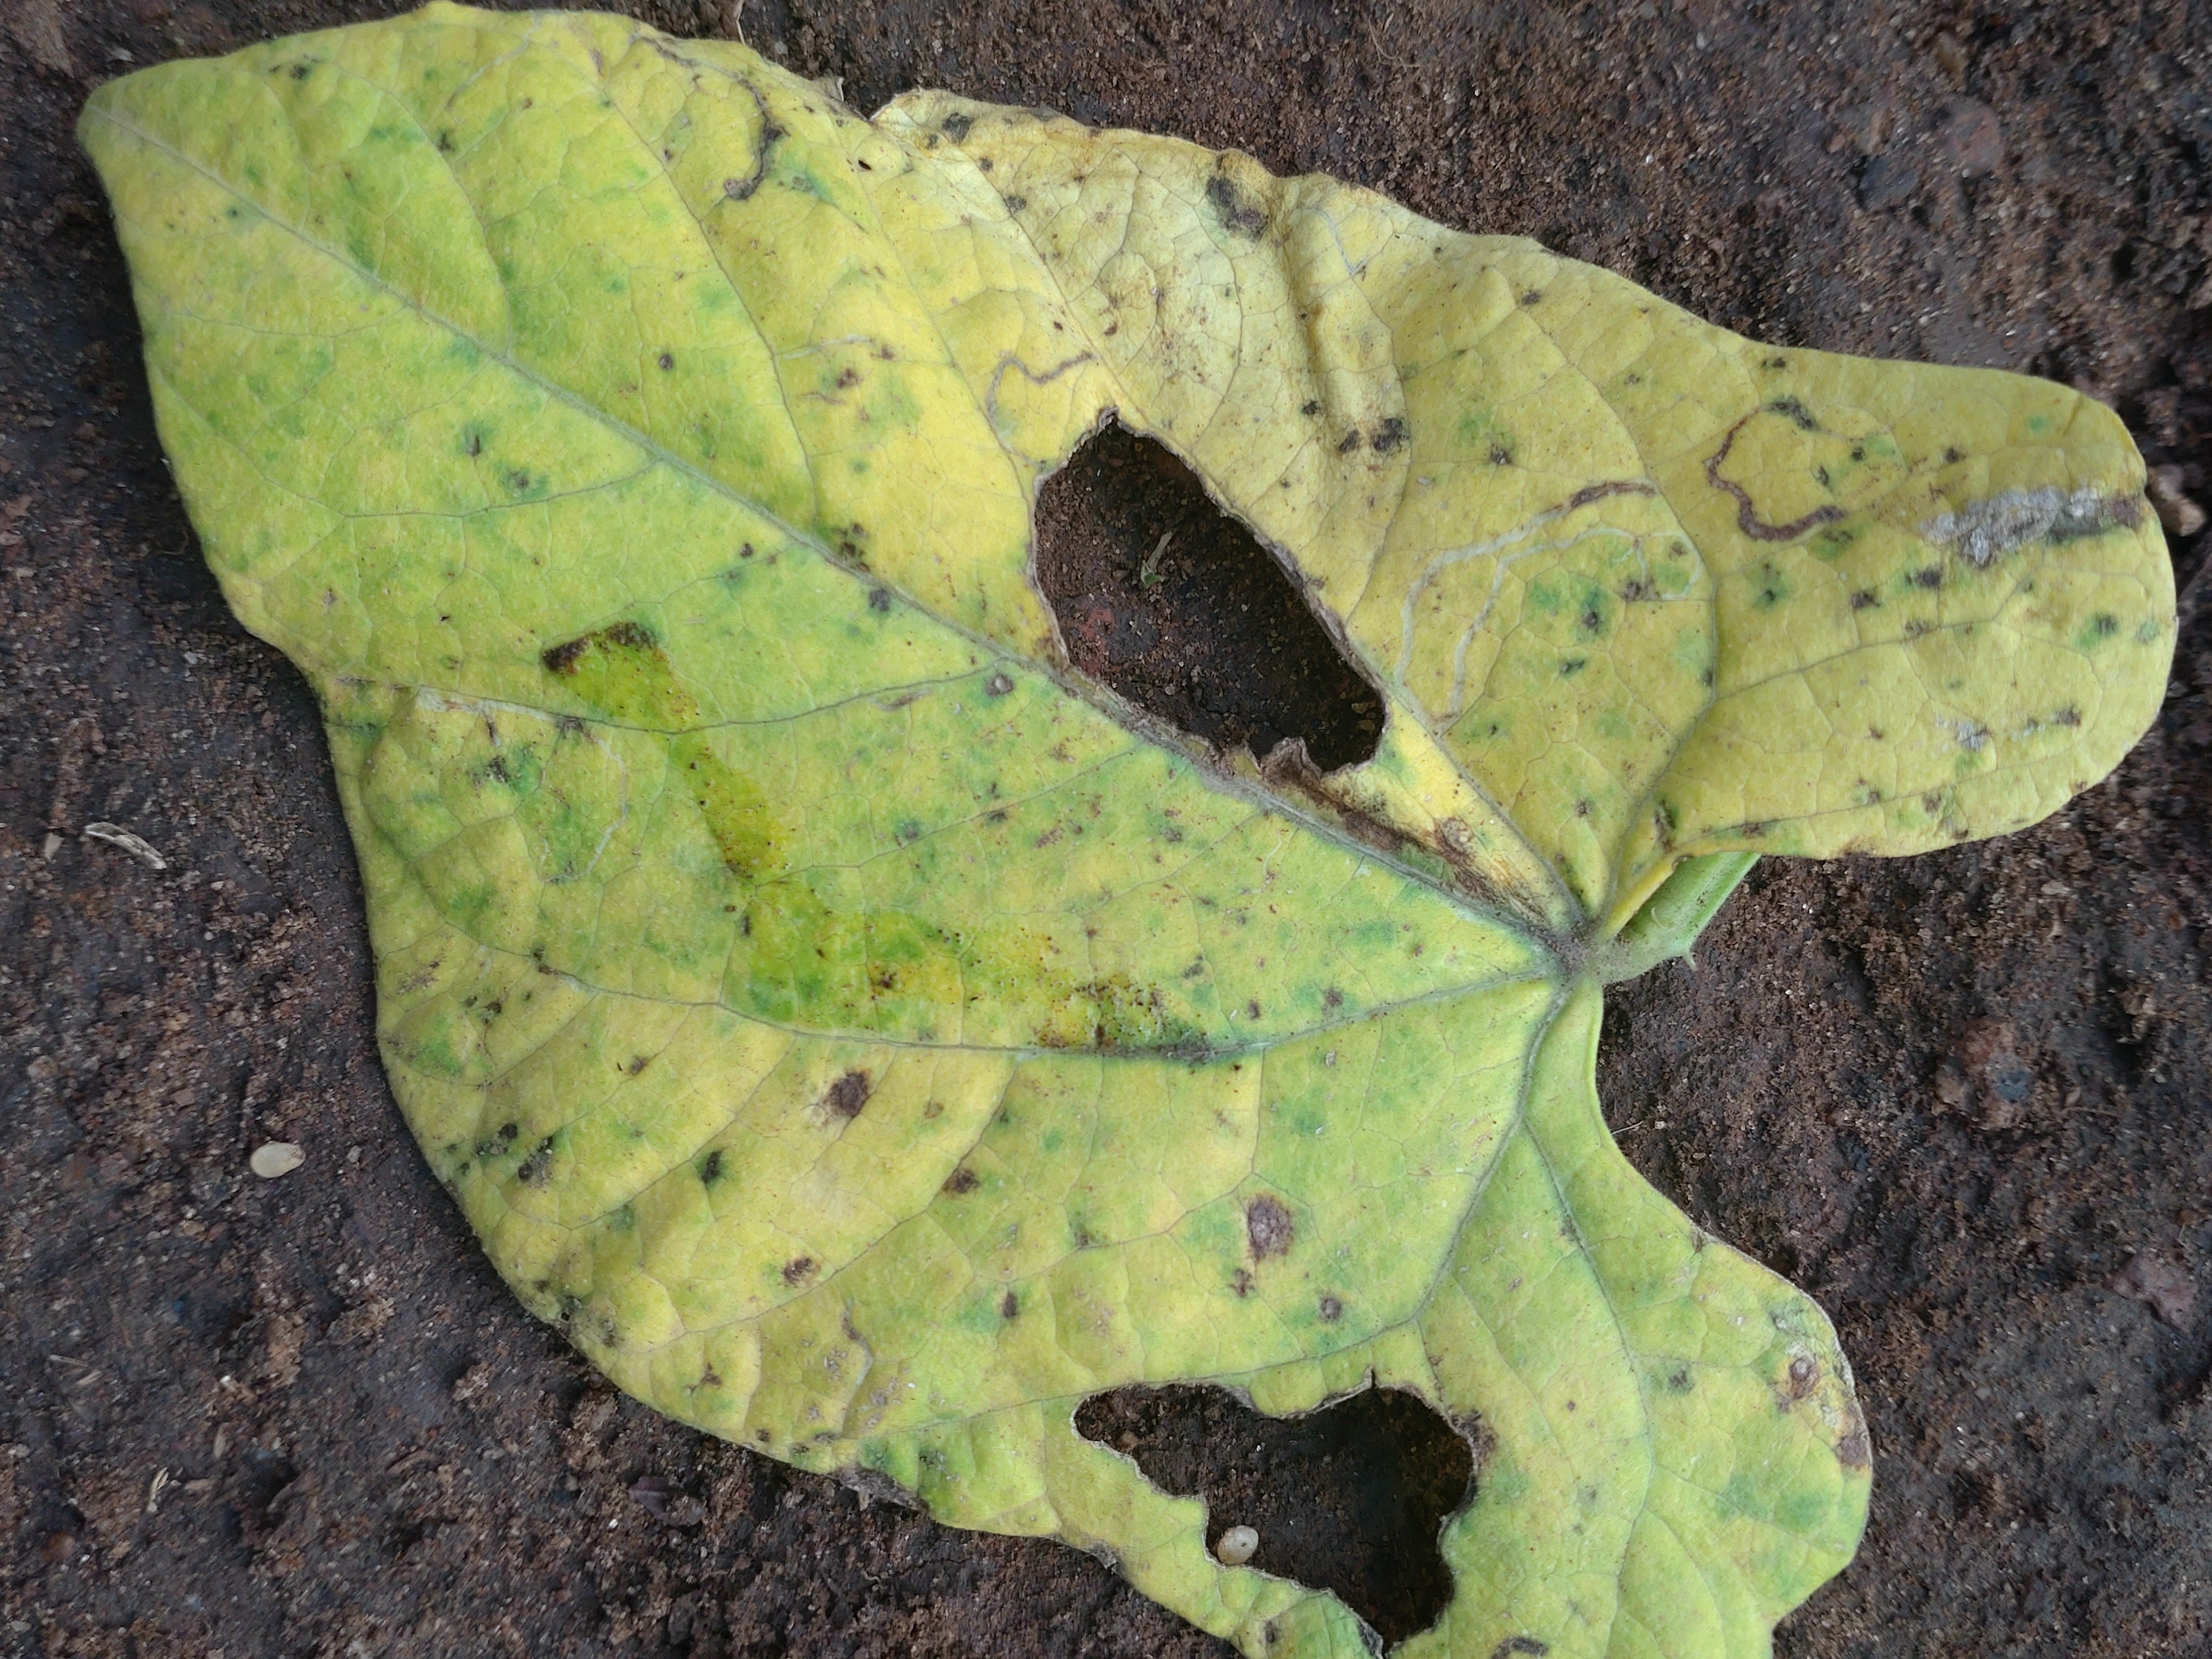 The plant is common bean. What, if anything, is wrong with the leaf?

rust
